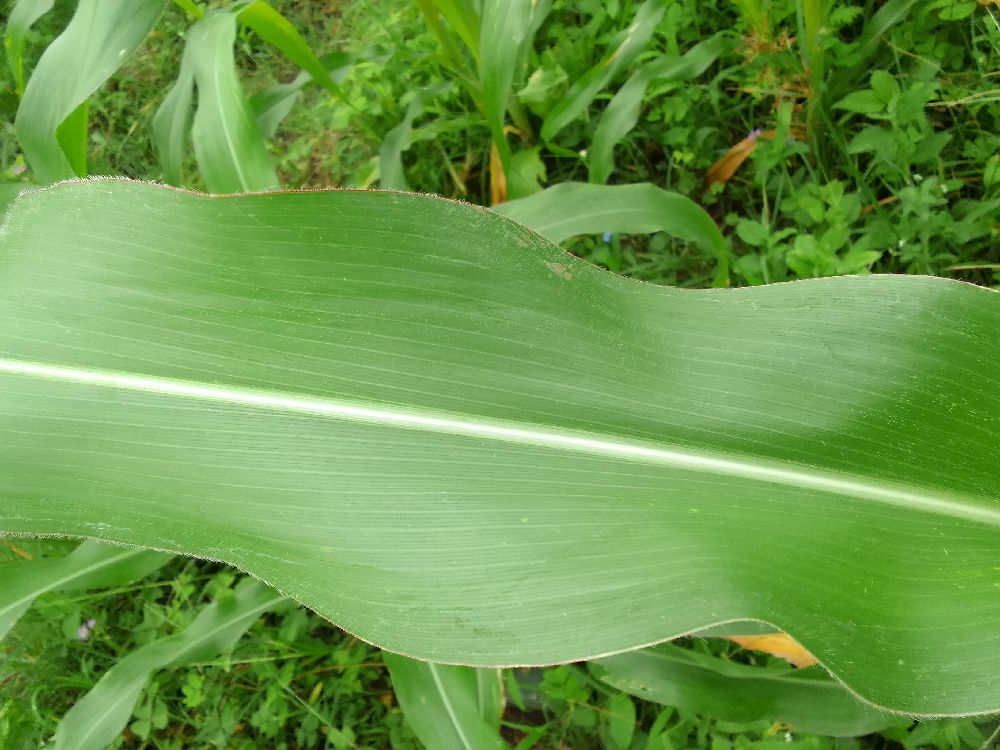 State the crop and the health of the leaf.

maize, healthy
